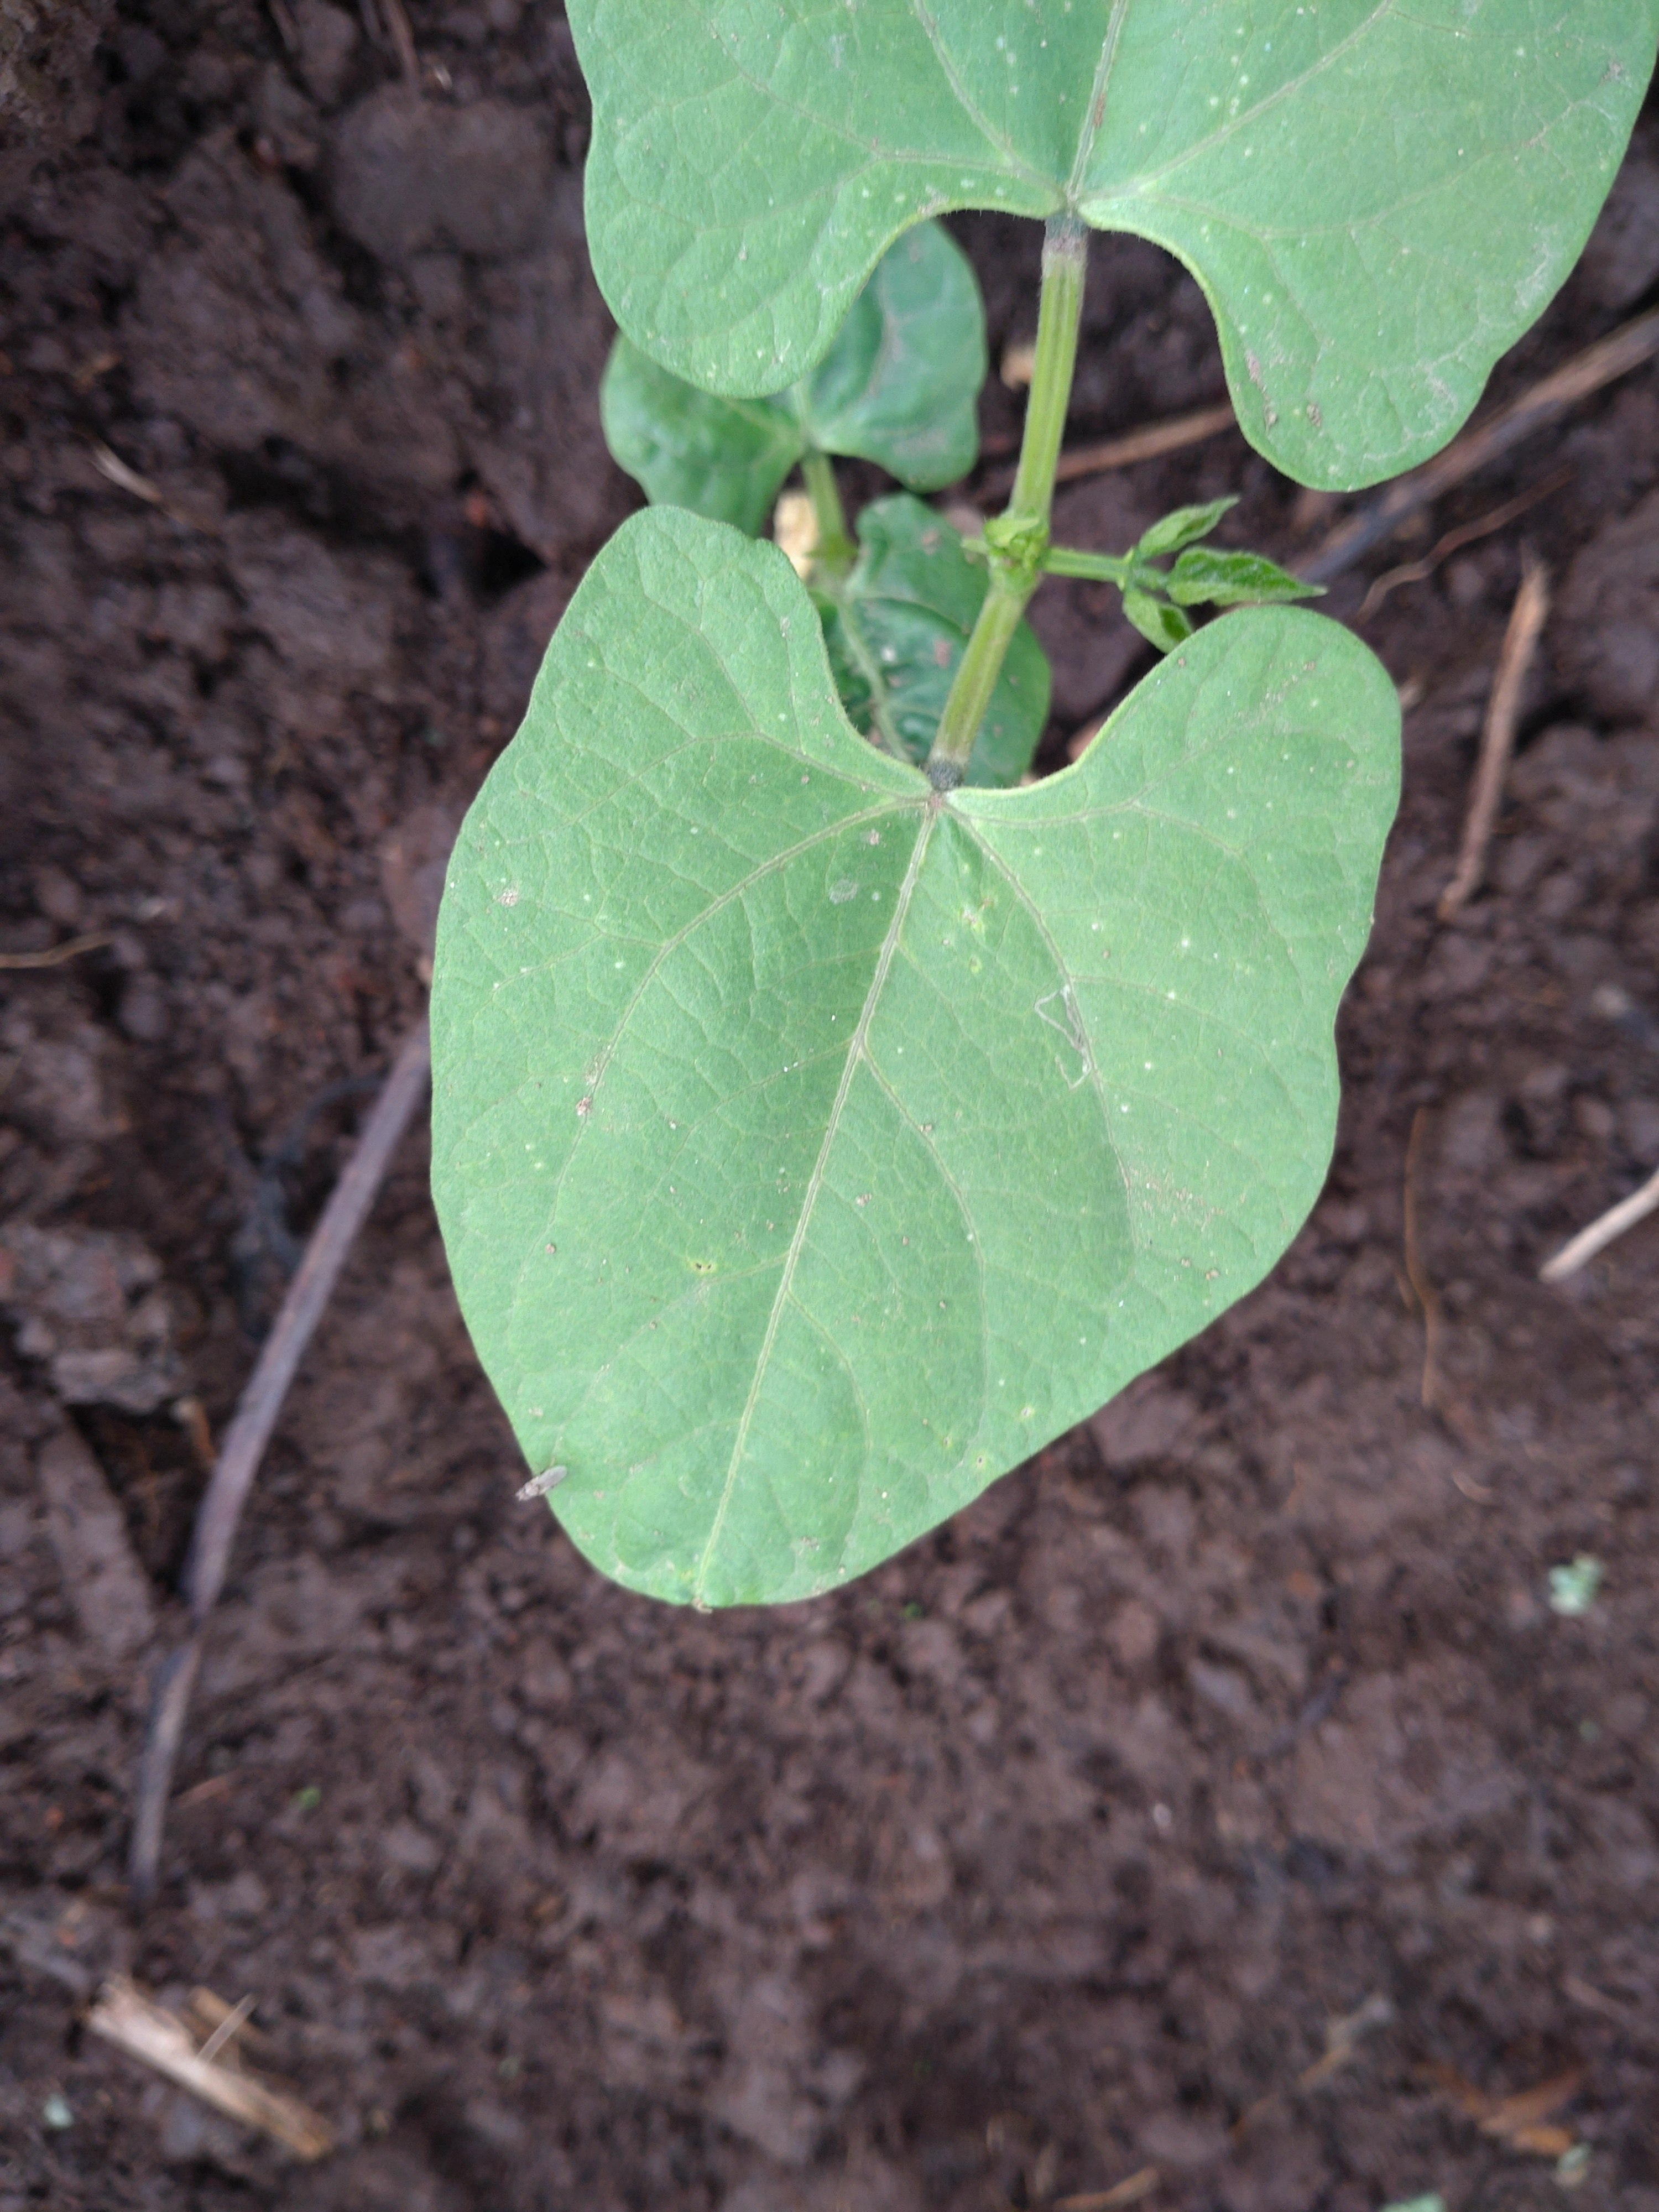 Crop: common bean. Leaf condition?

healthy
